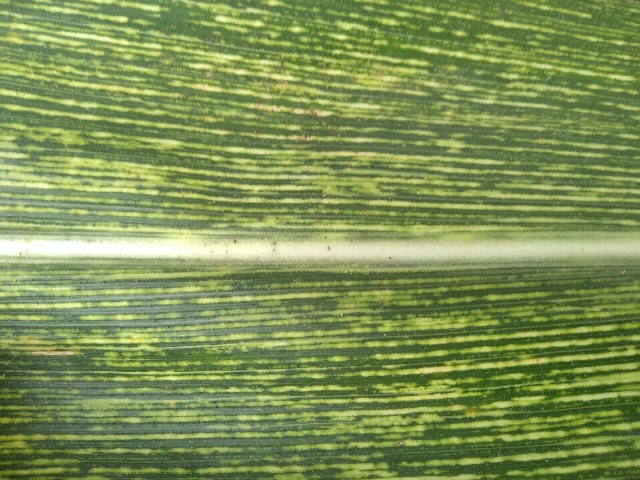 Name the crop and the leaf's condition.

maize, maize streak virus
